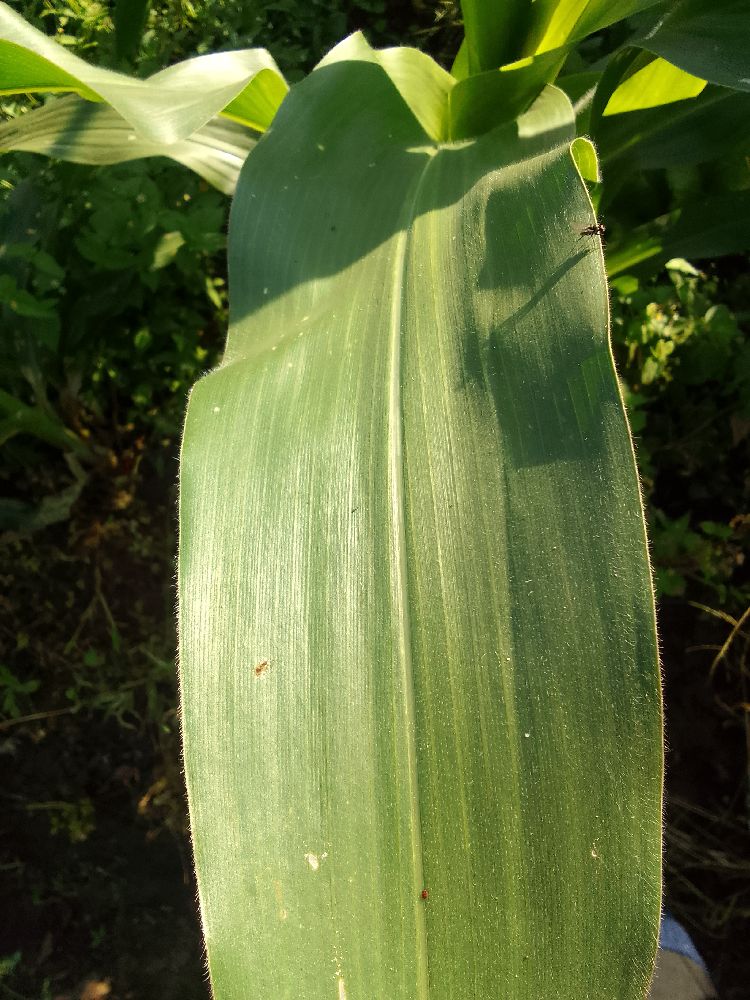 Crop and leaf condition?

maize, healthy
